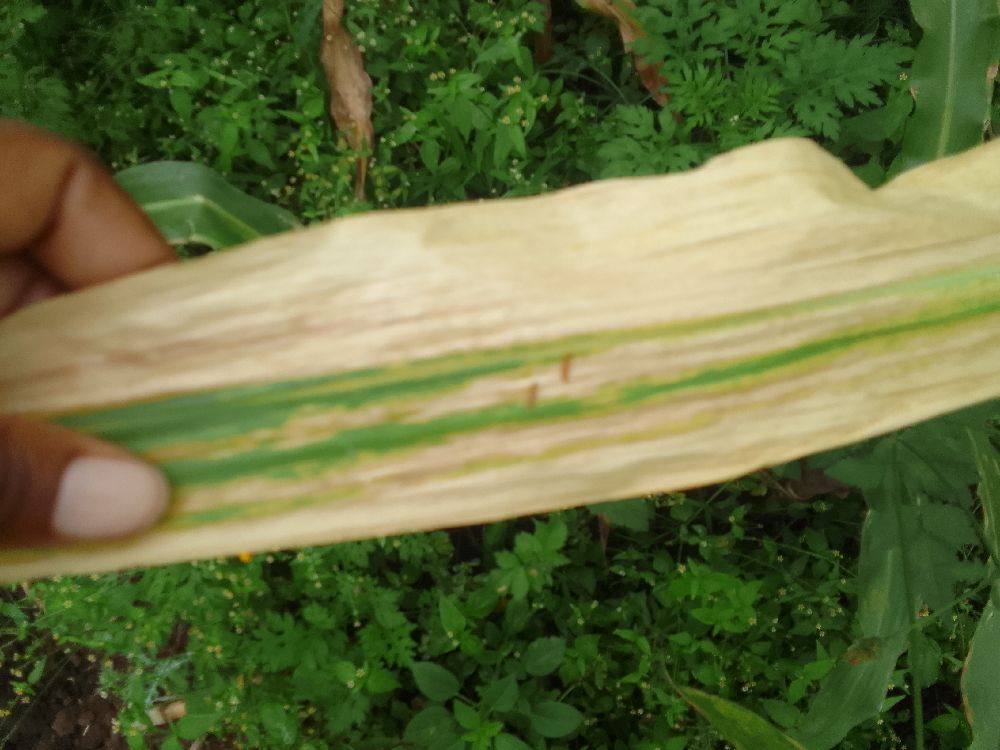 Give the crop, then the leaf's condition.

maize, maize lethal necrosis
